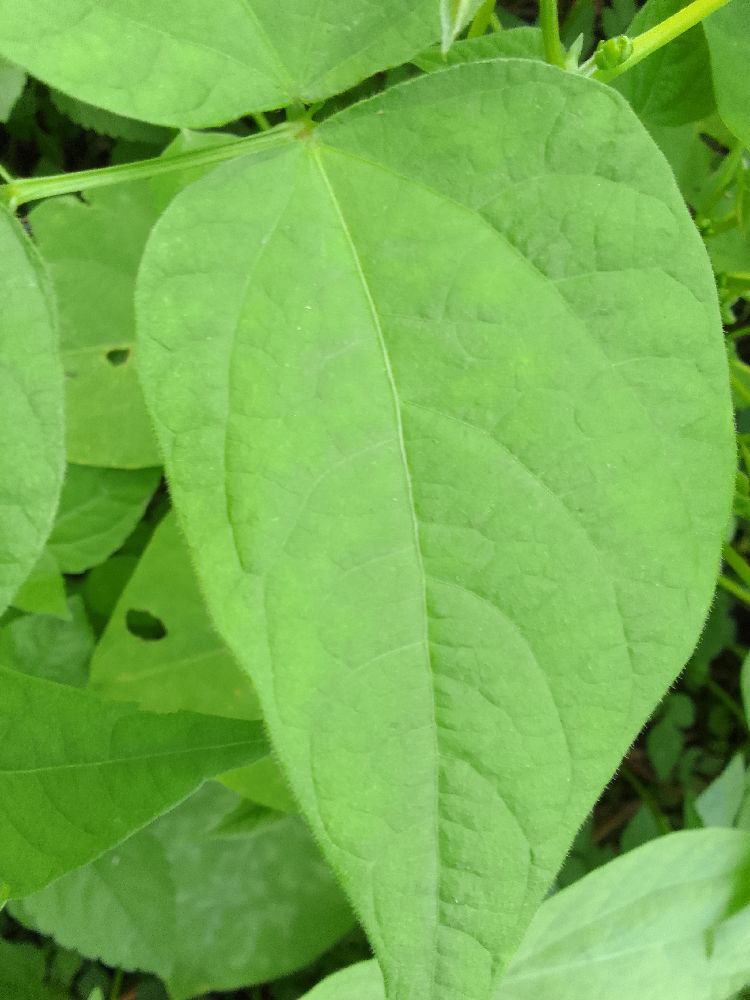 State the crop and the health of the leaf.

common bean, healthy
